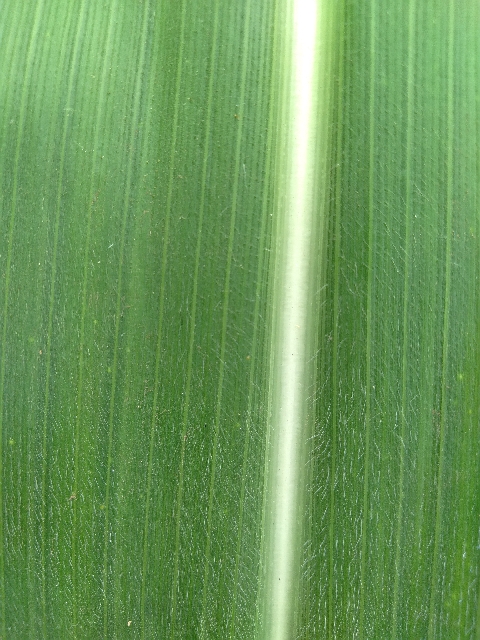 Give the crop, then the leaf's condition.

maize, healthy
